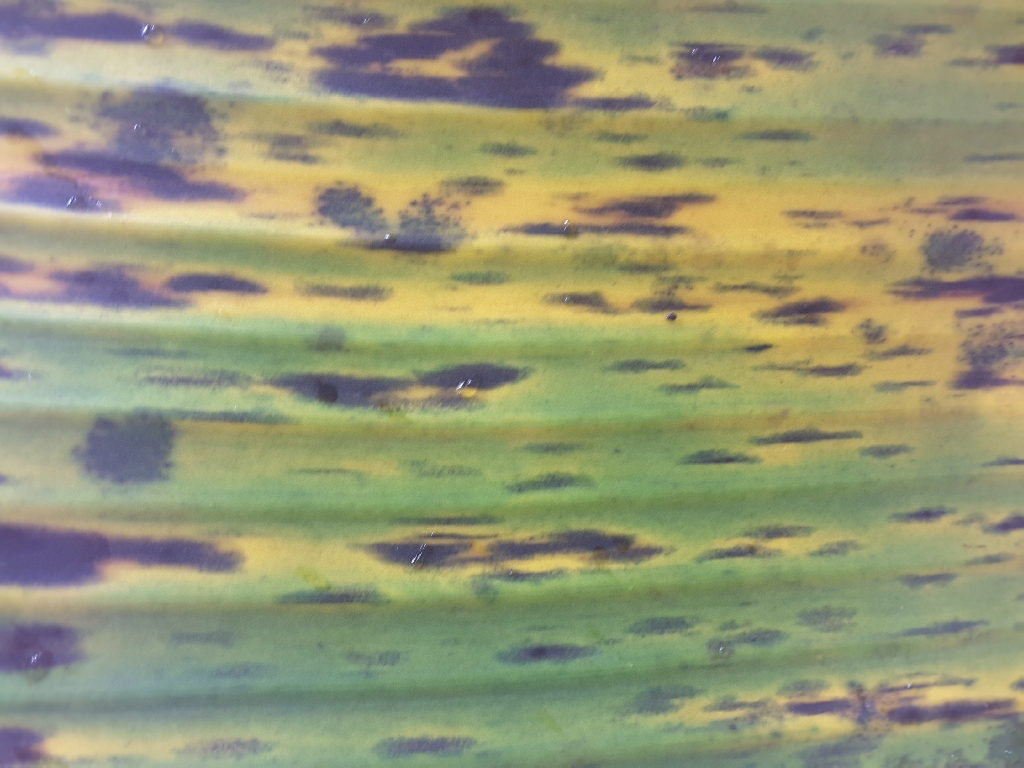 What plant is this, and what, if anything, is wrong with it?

banana, black sigatoka
